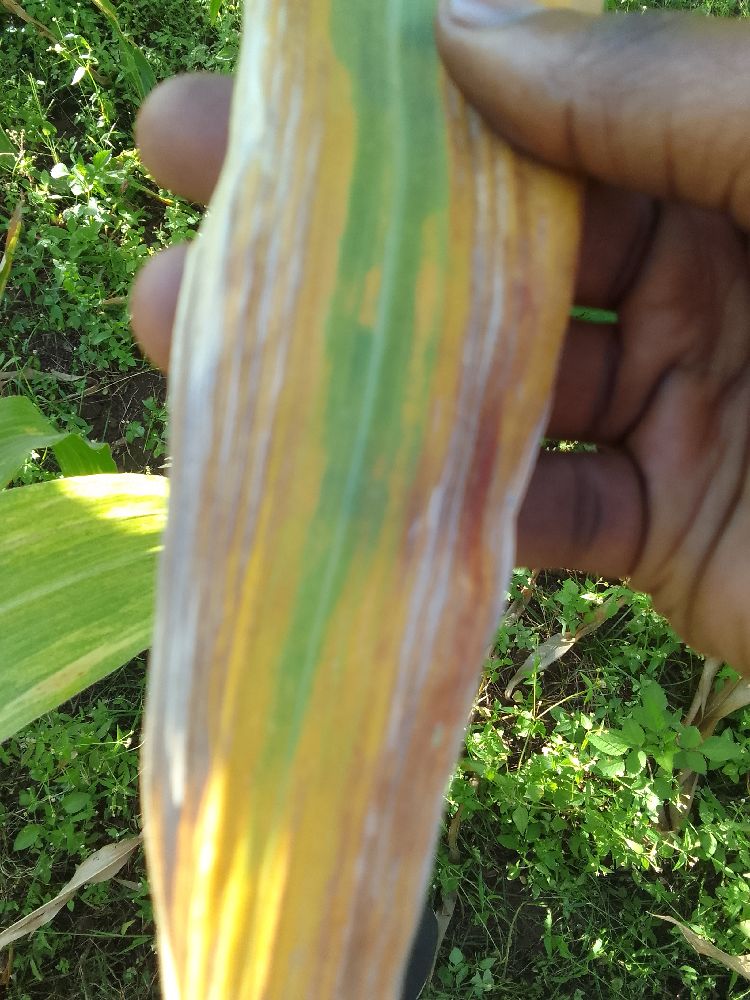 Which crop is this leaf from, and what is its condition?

maize, maize lethal necrosis
